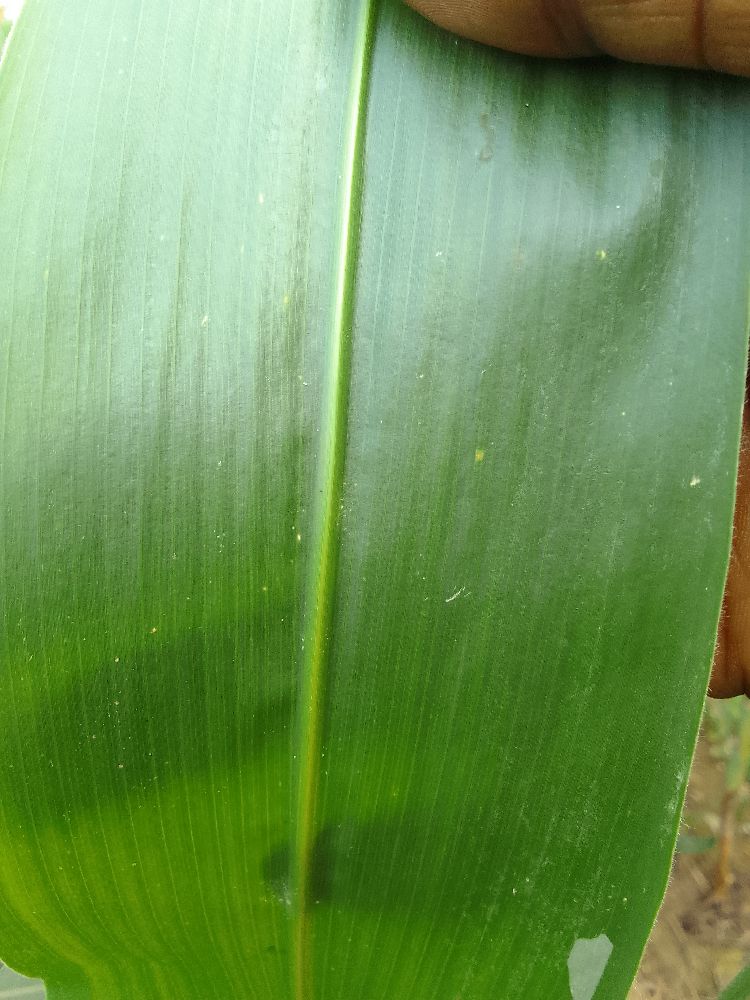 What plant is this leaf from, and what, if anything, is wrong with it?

maize, healthy
